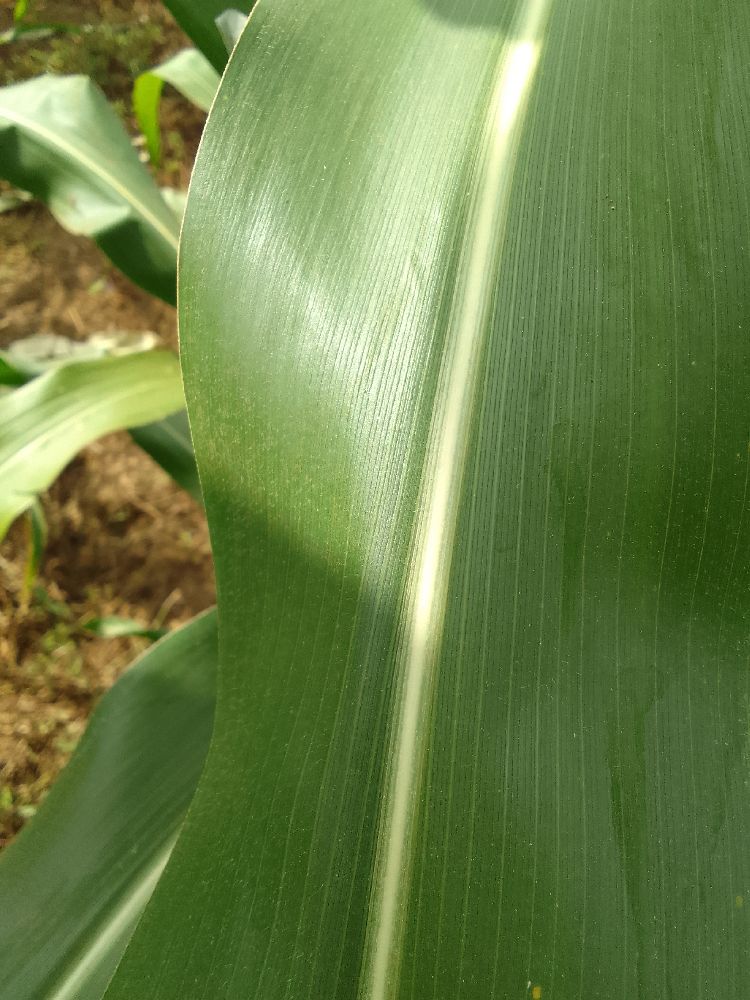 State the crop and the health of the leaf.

maize, healthy
